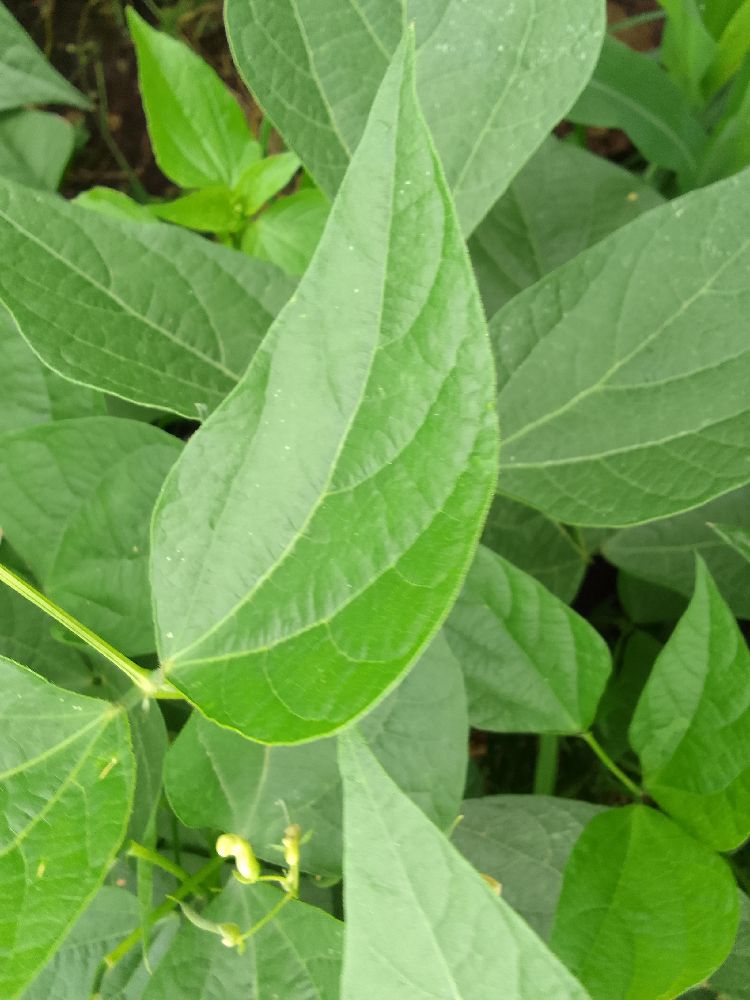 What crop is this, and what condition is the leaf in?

common bean, healthy
